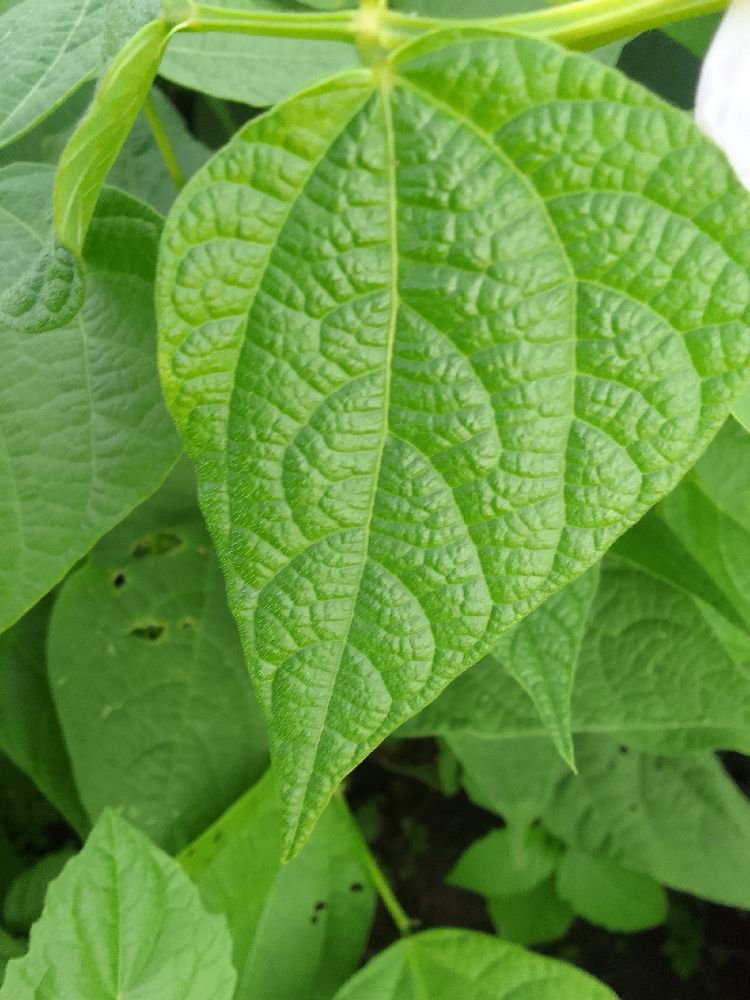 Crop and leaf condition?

common bean, healthy
